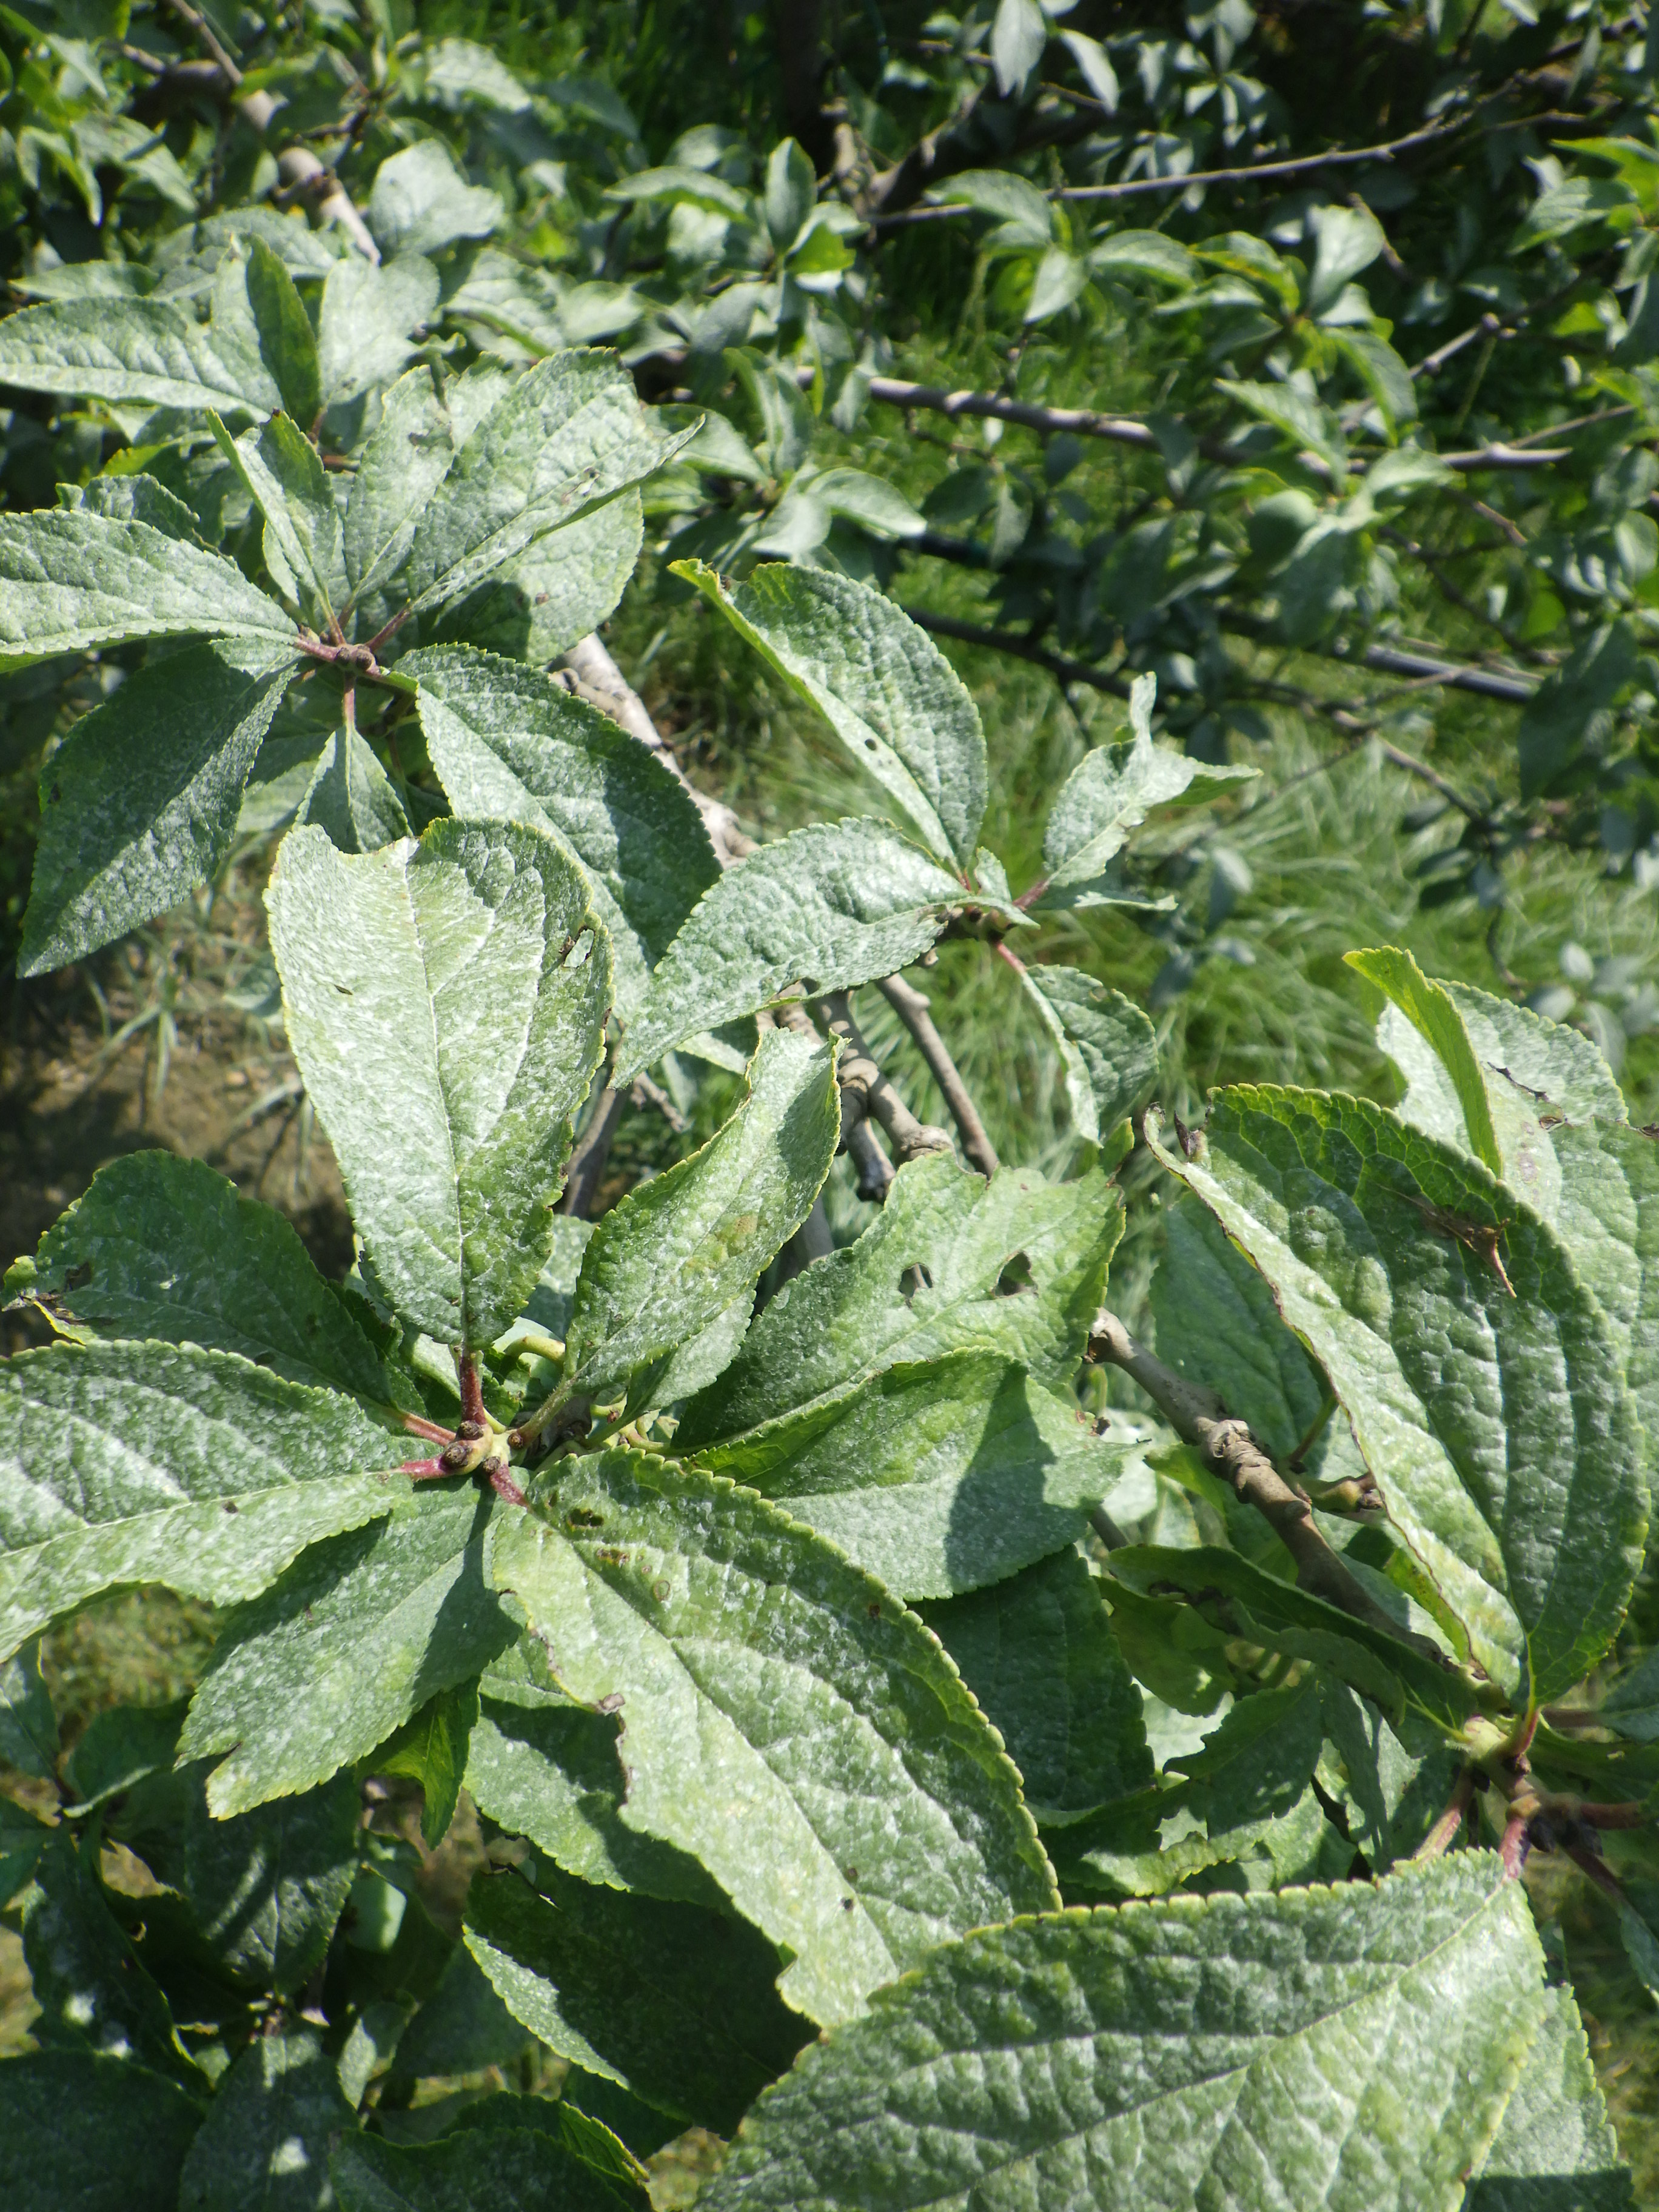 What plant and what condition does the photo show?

plum, phytophagous, shot hole disease
